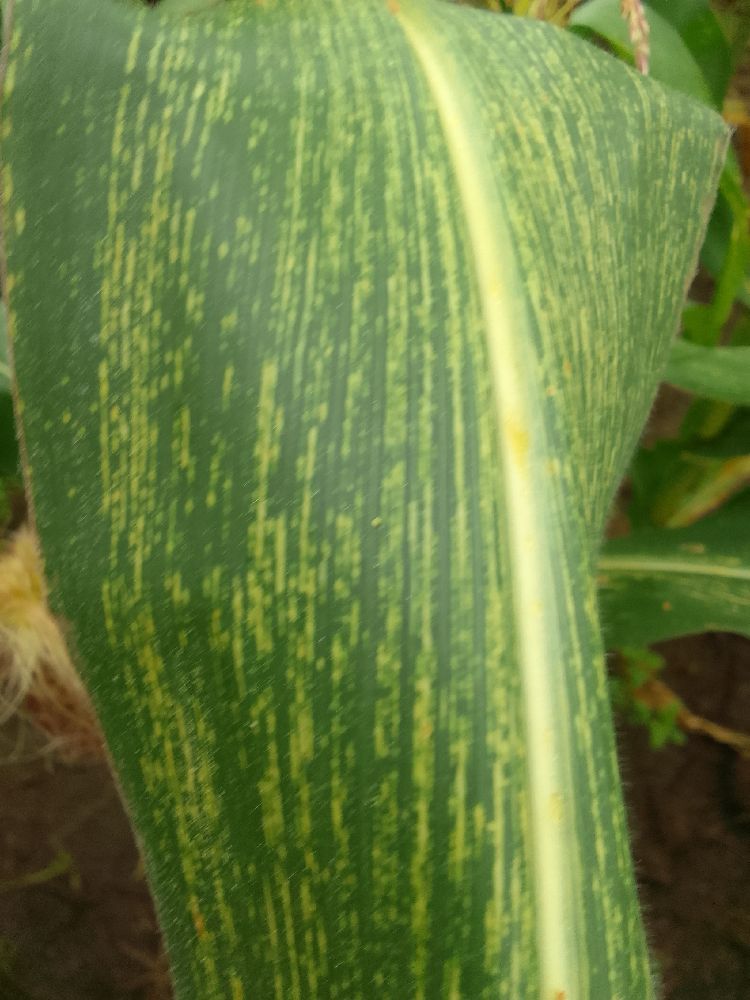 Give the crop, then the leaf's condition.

maize, maize streak virus
